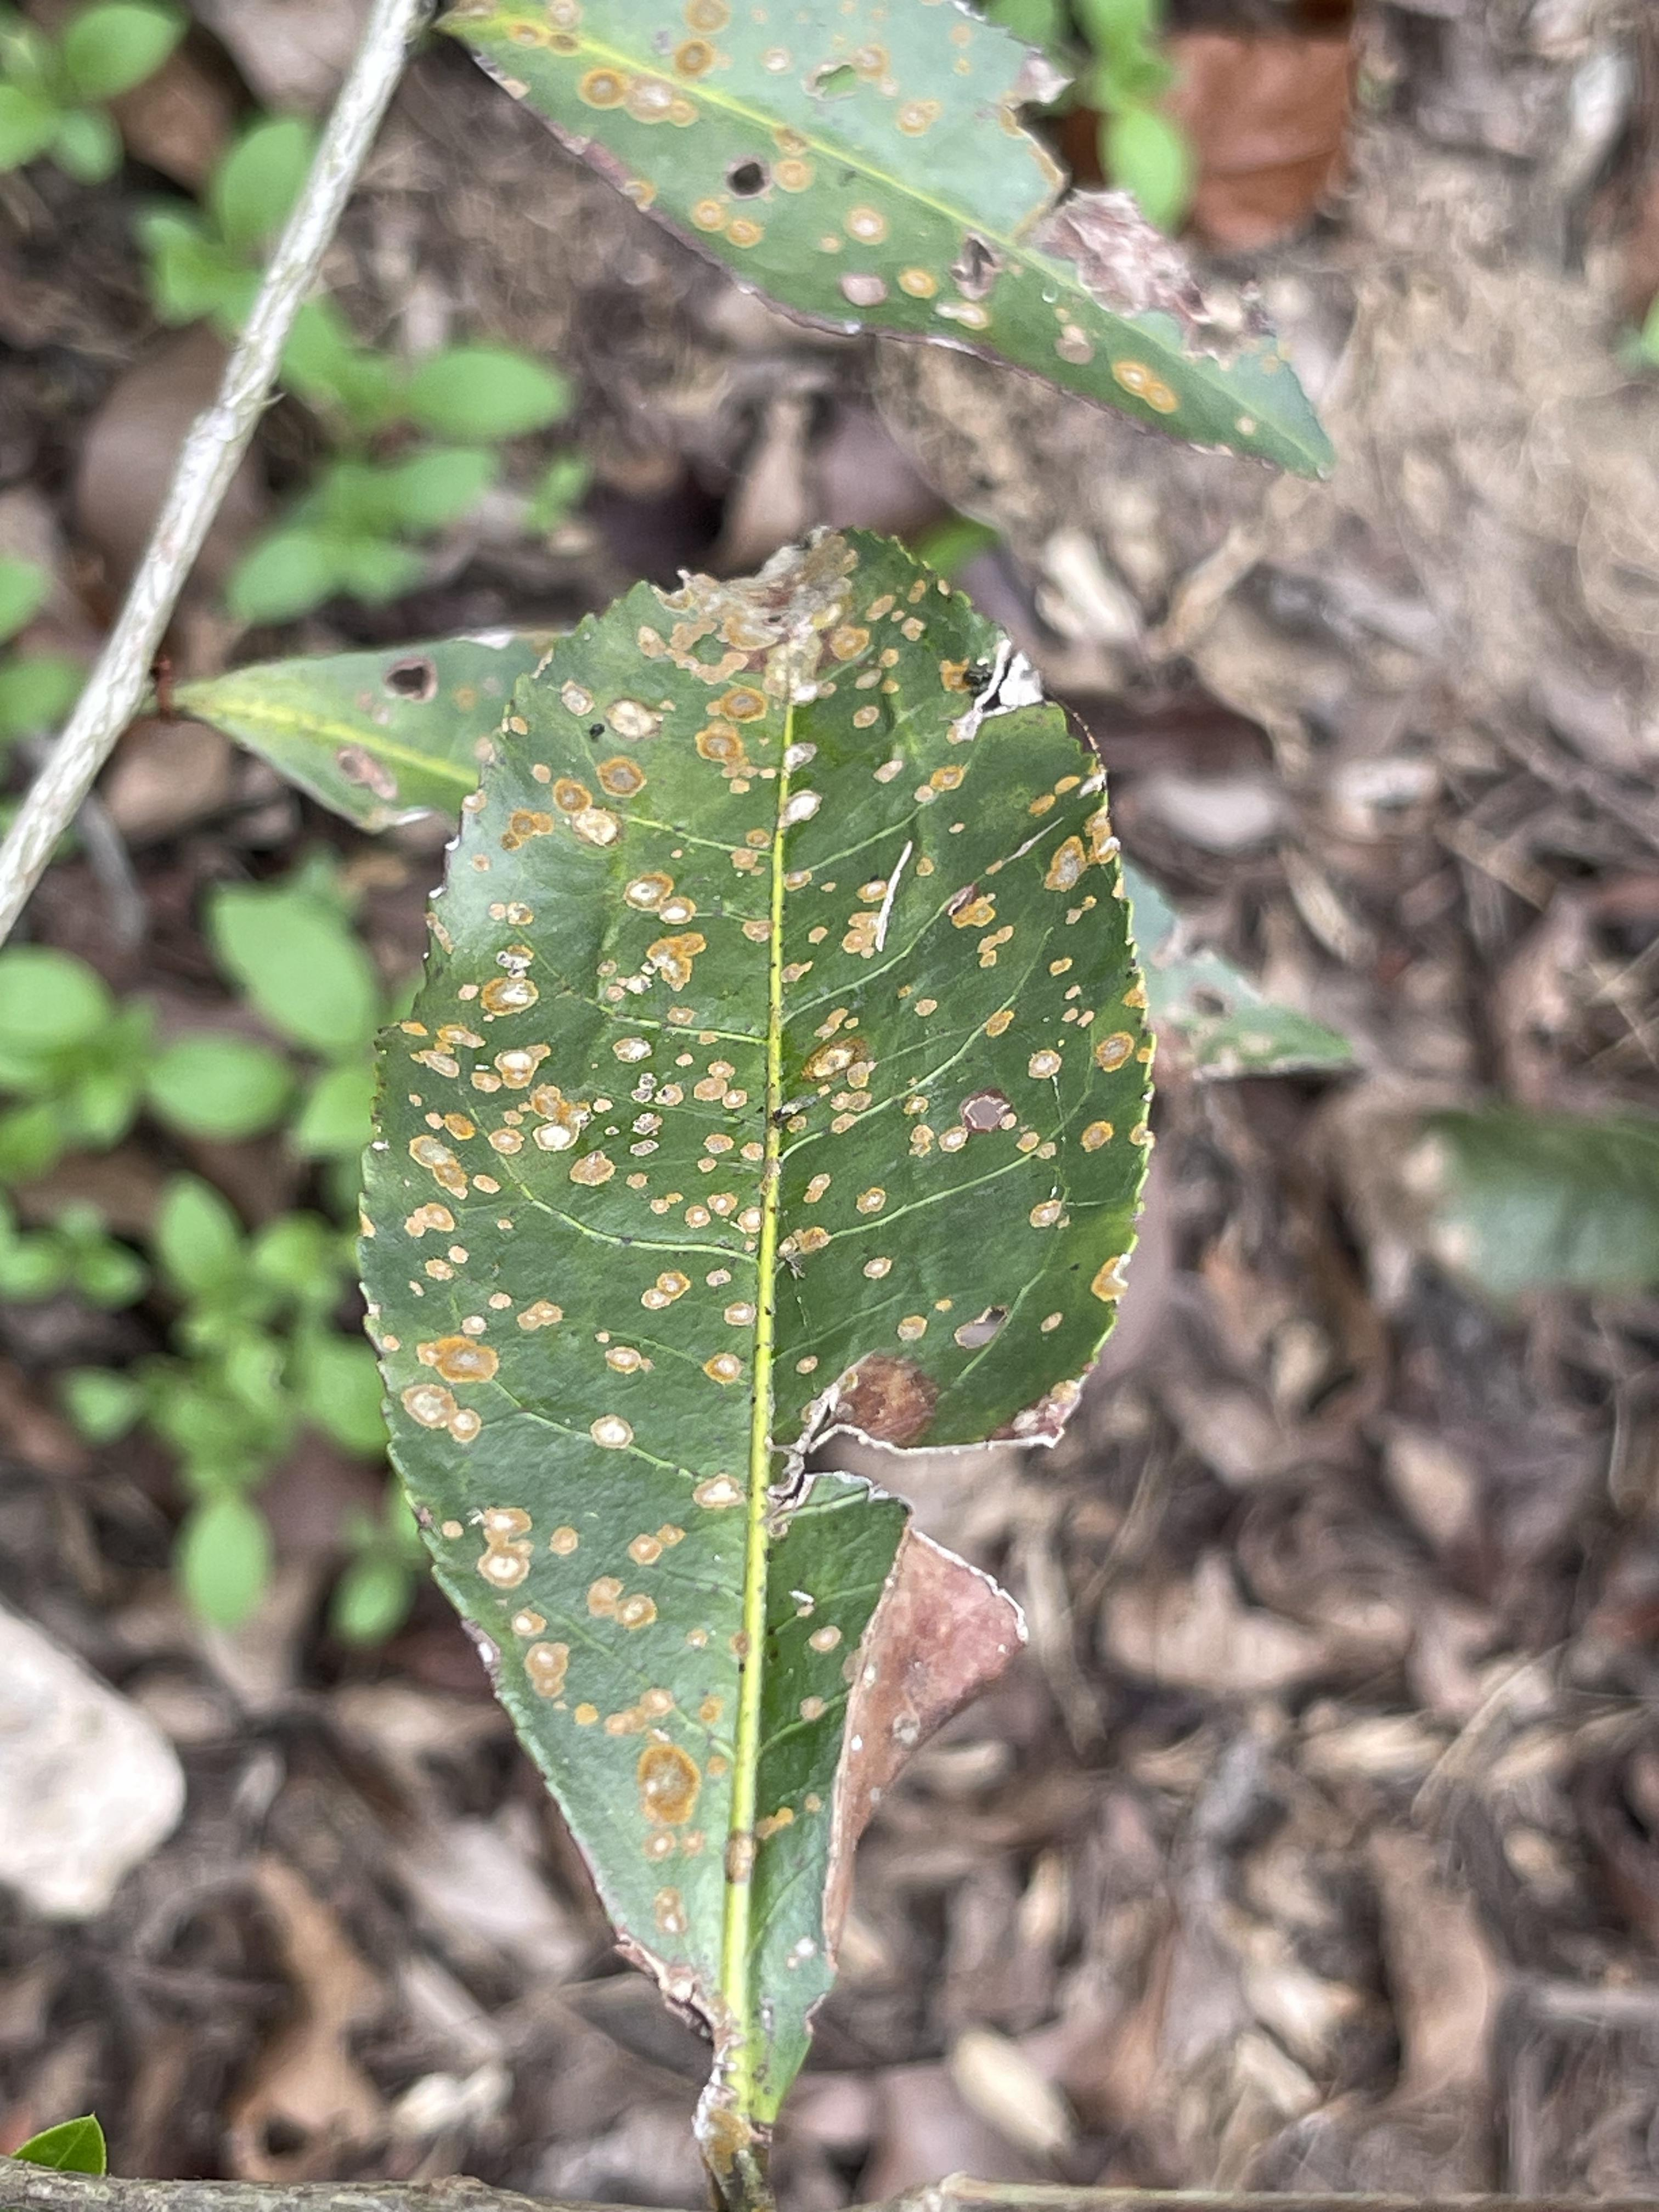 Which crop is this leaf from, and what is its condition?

tea, red rust
